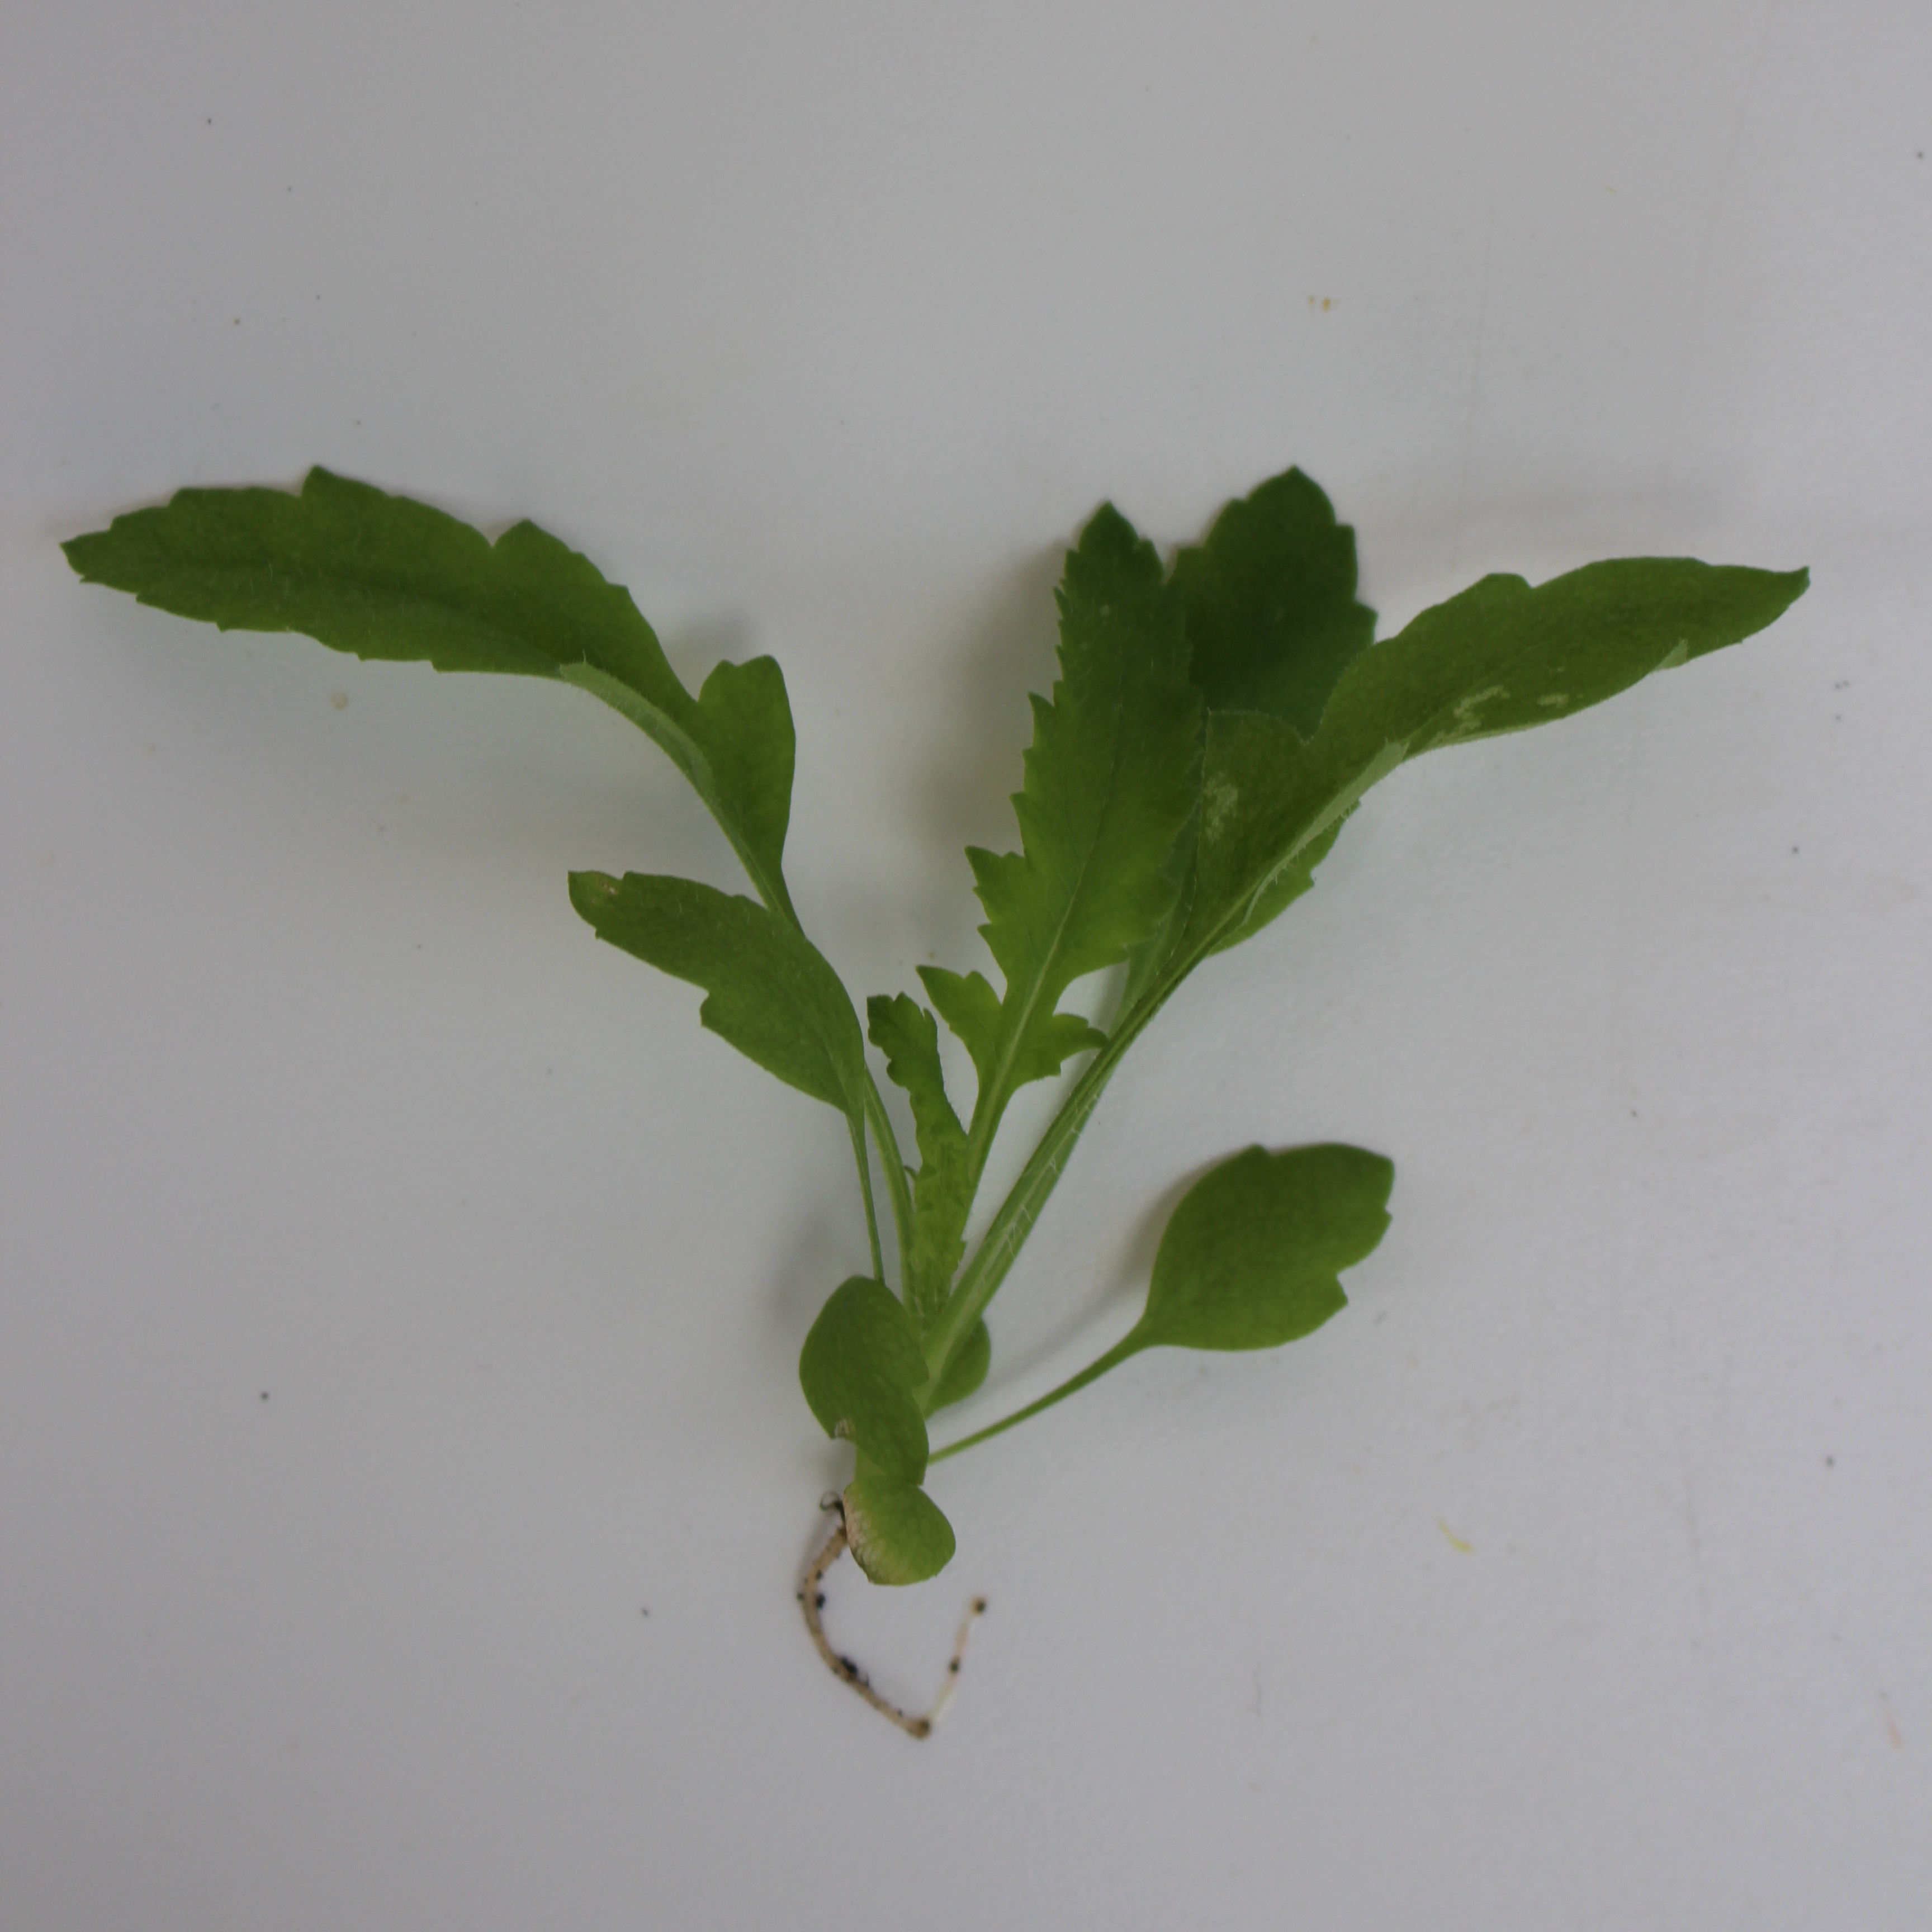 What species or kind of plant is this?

Papaver rhoeas
